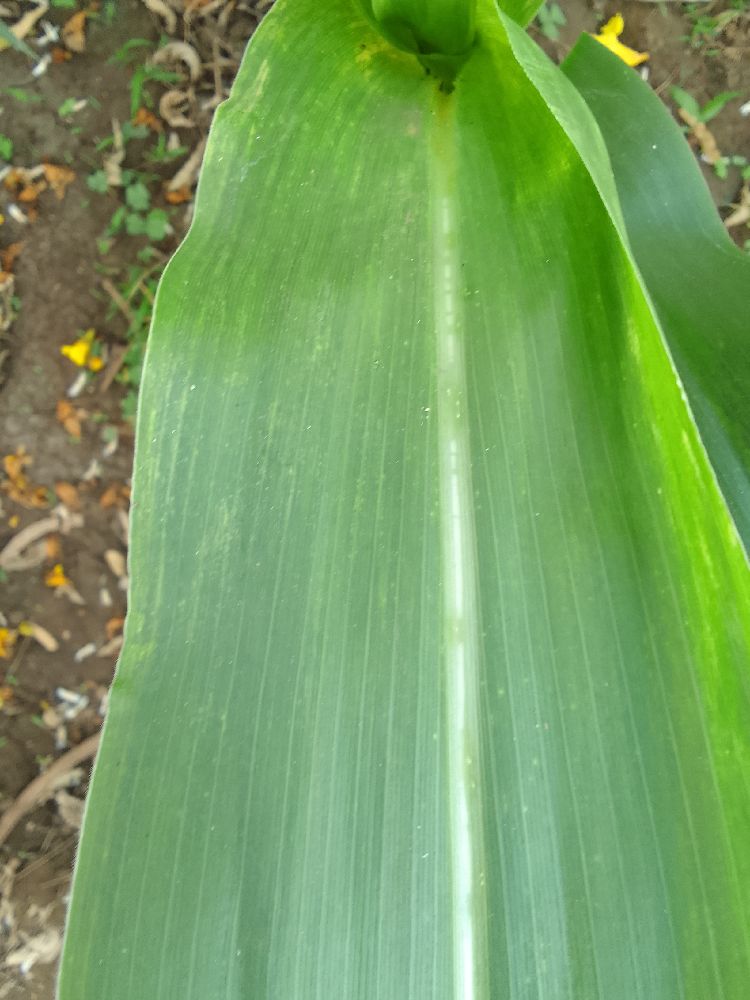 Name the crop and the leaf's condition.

maize, healthy
